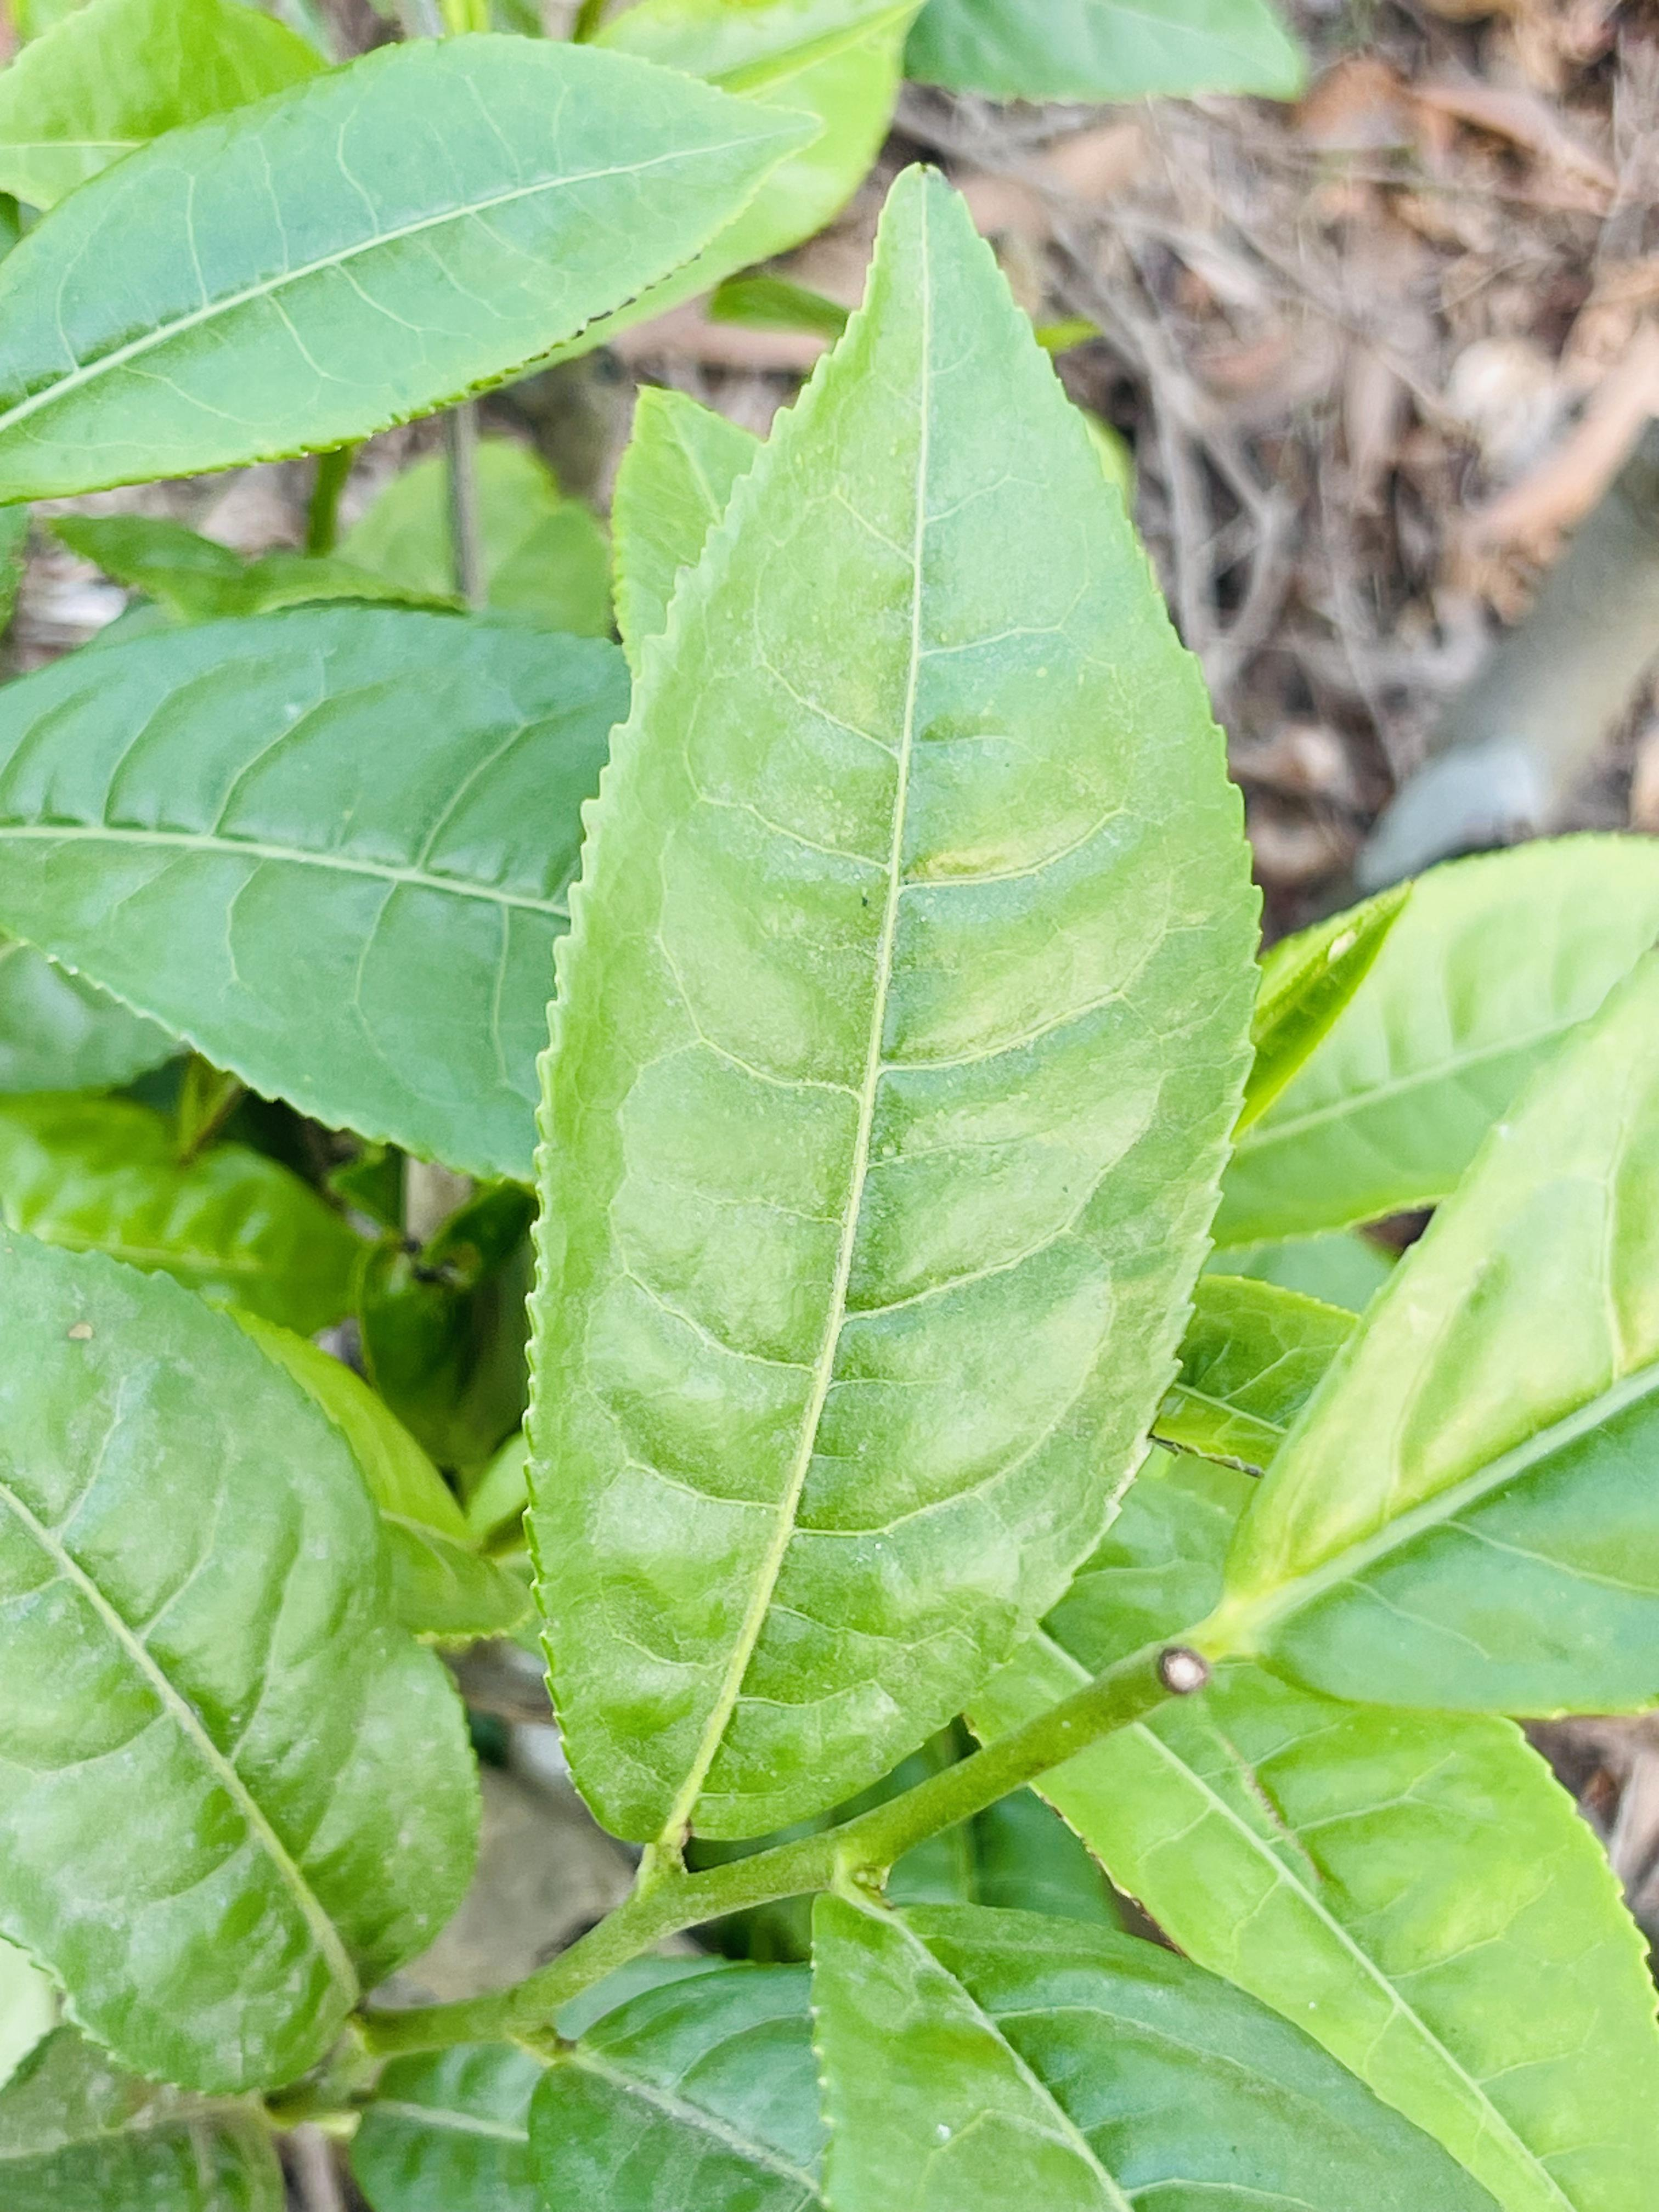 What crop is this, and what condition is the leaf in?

tea, healthy leaf
